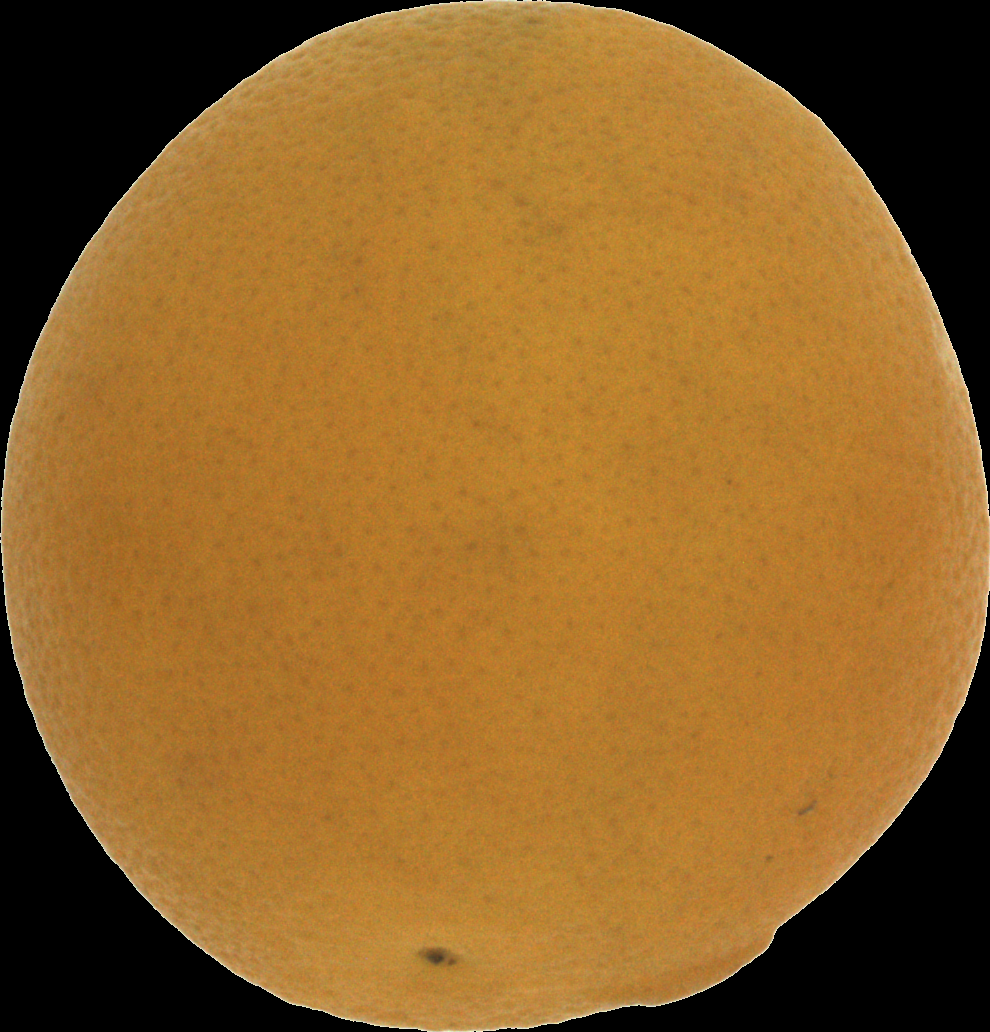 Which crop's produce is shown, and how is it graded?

orange, bad
